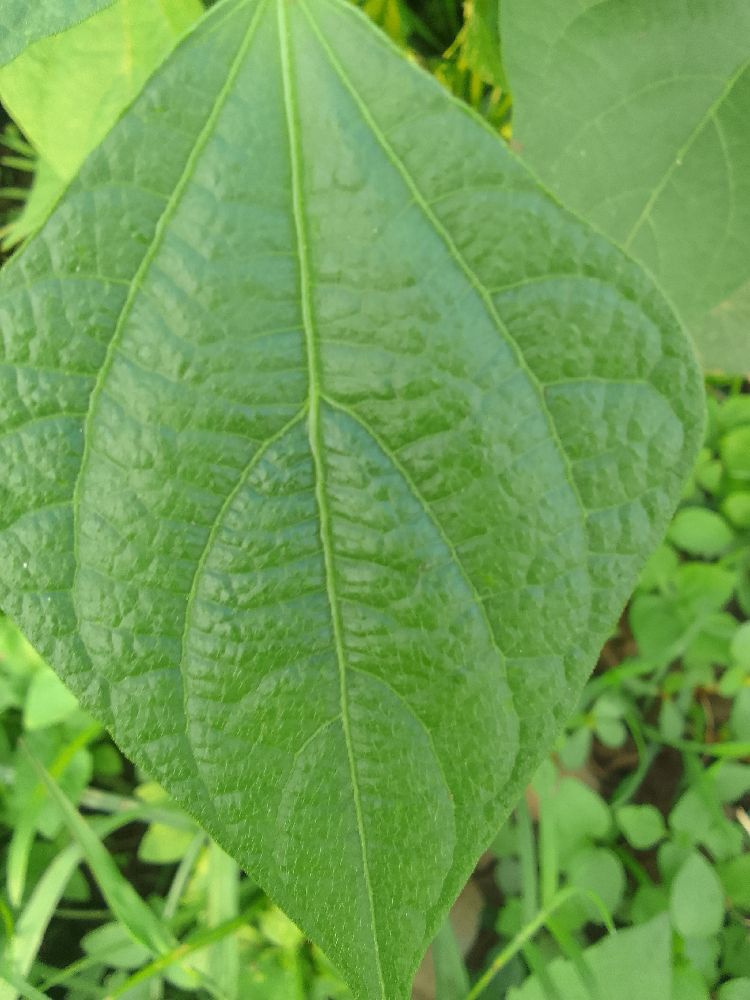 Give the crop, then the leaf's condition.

common bean, healthy
